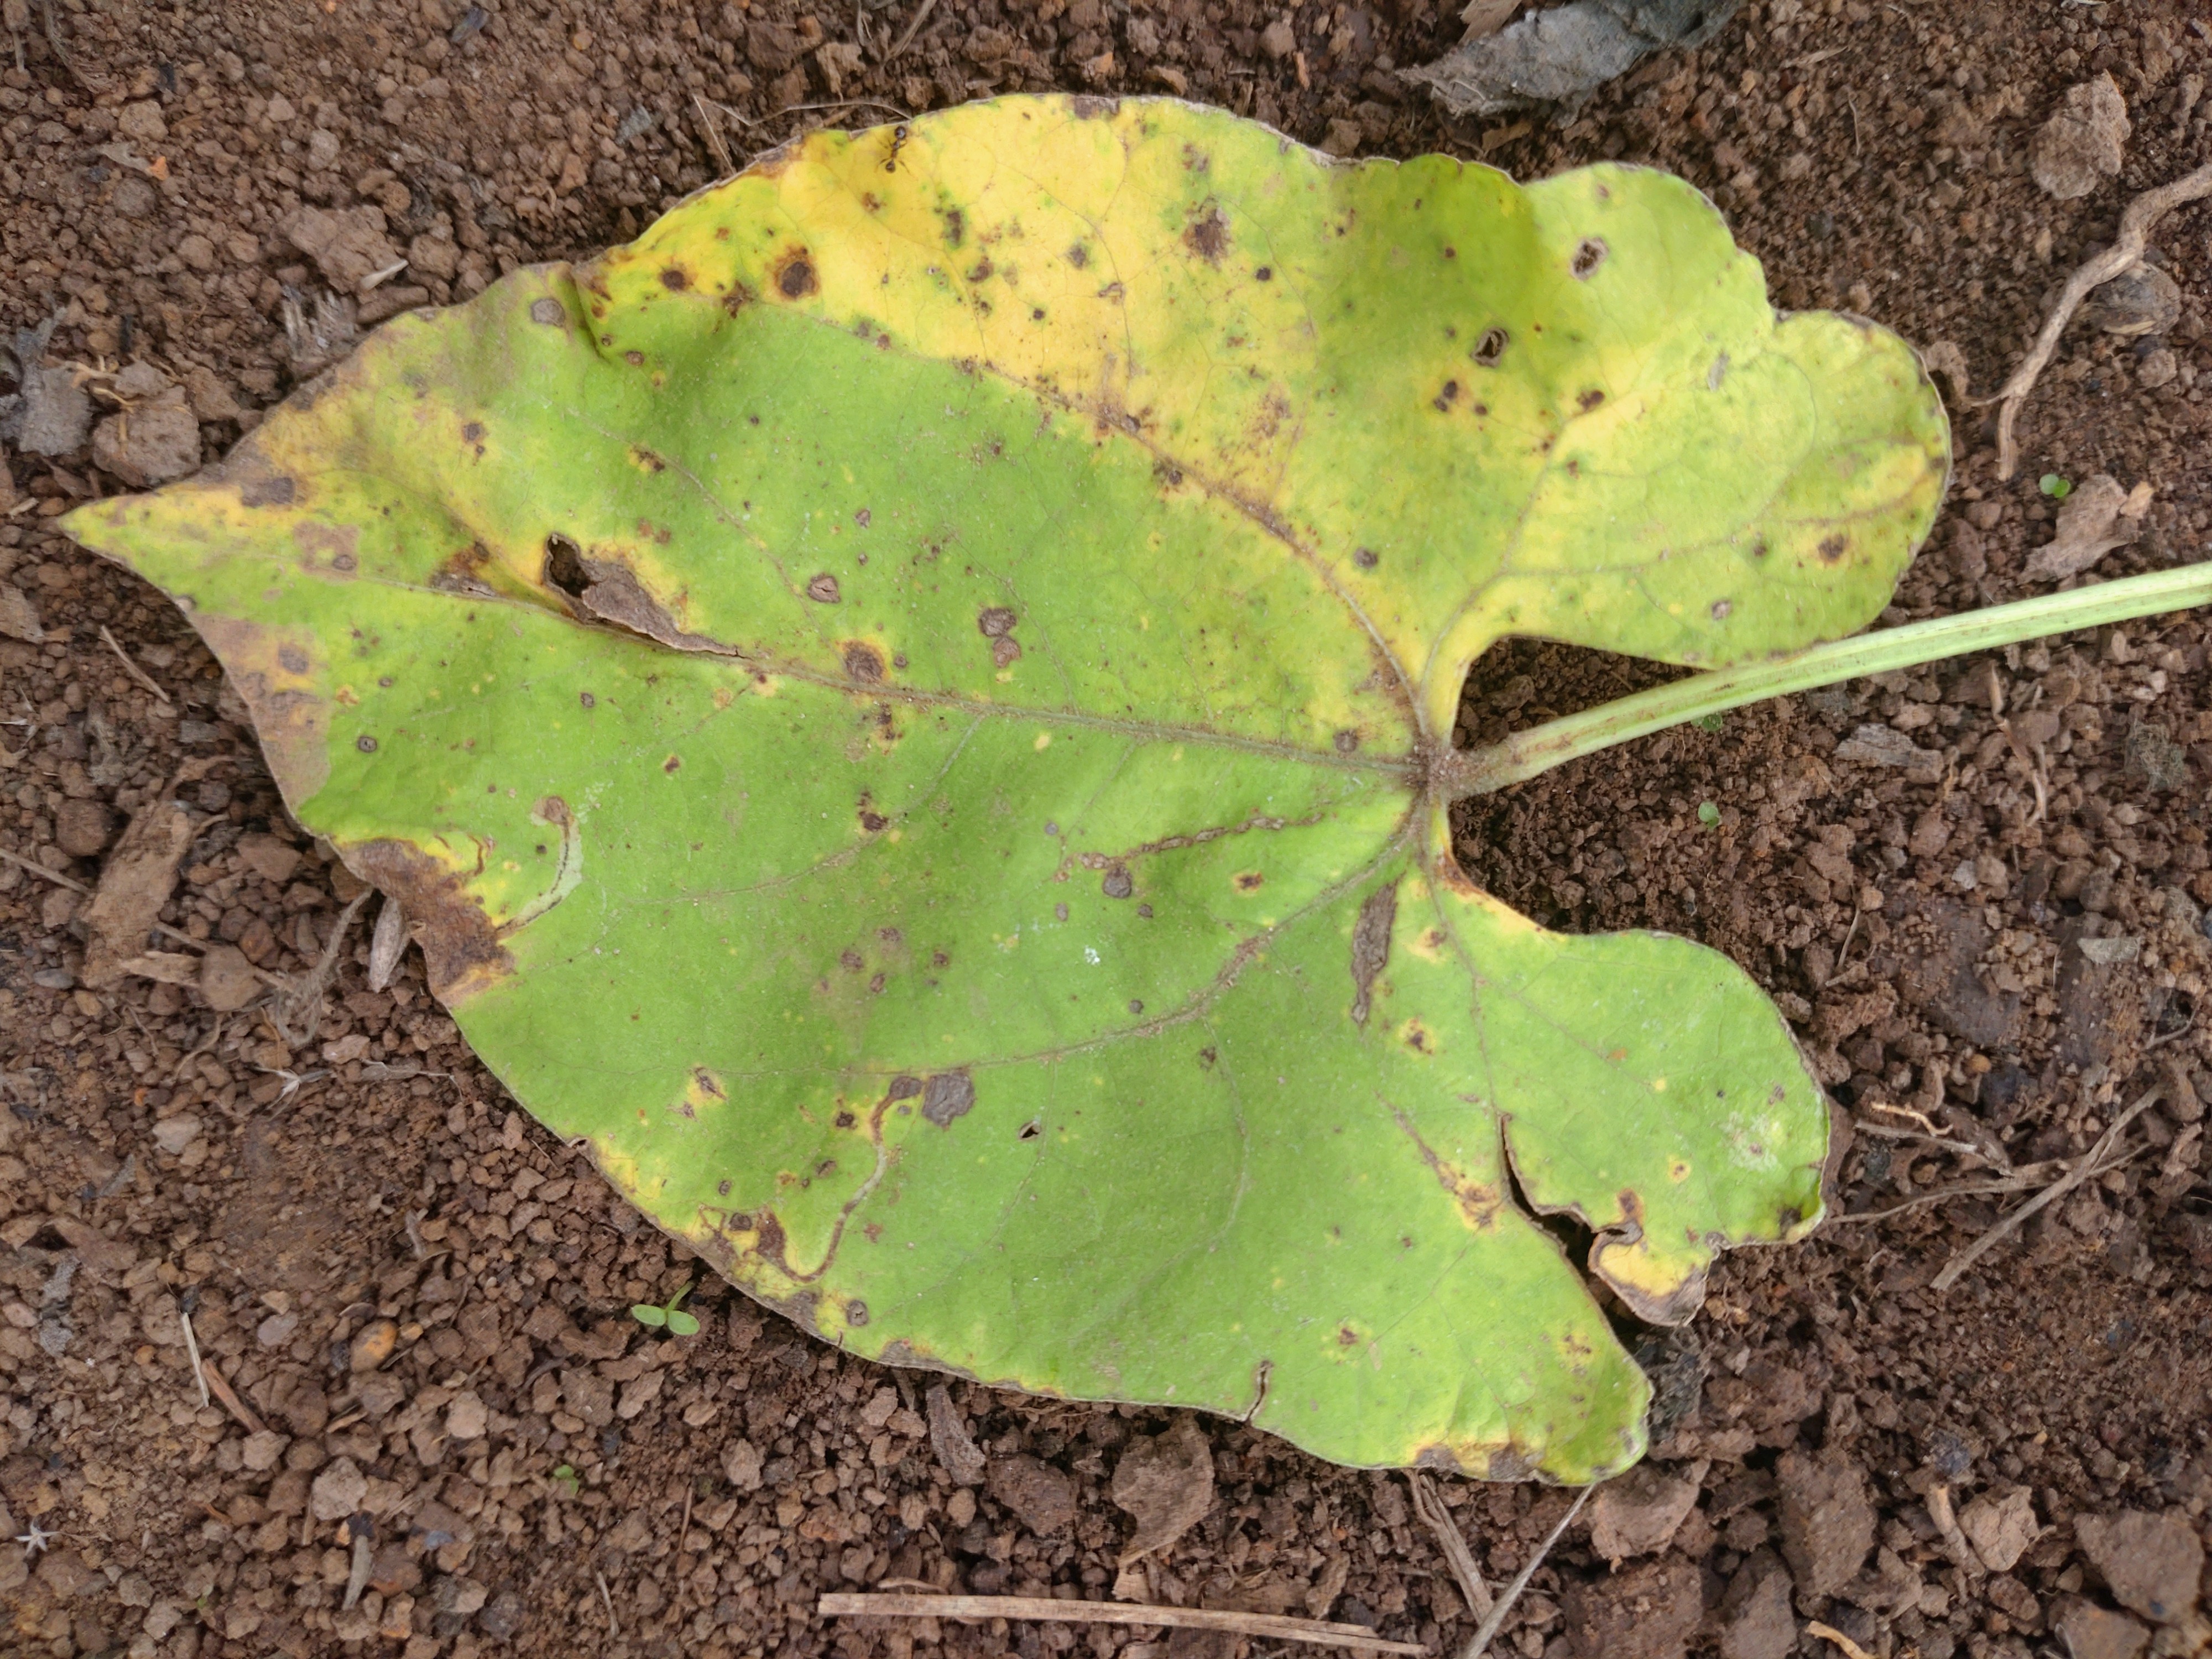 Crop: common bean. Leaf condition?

rust
